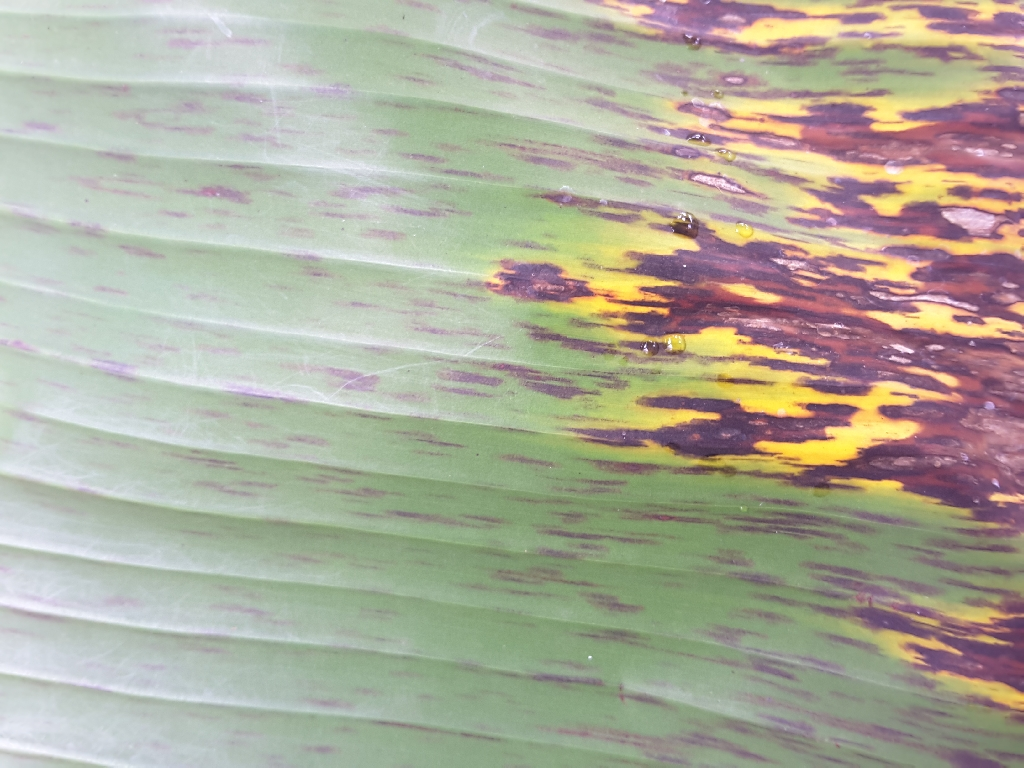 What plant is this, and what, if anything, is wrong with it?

banana, black sigatoka
